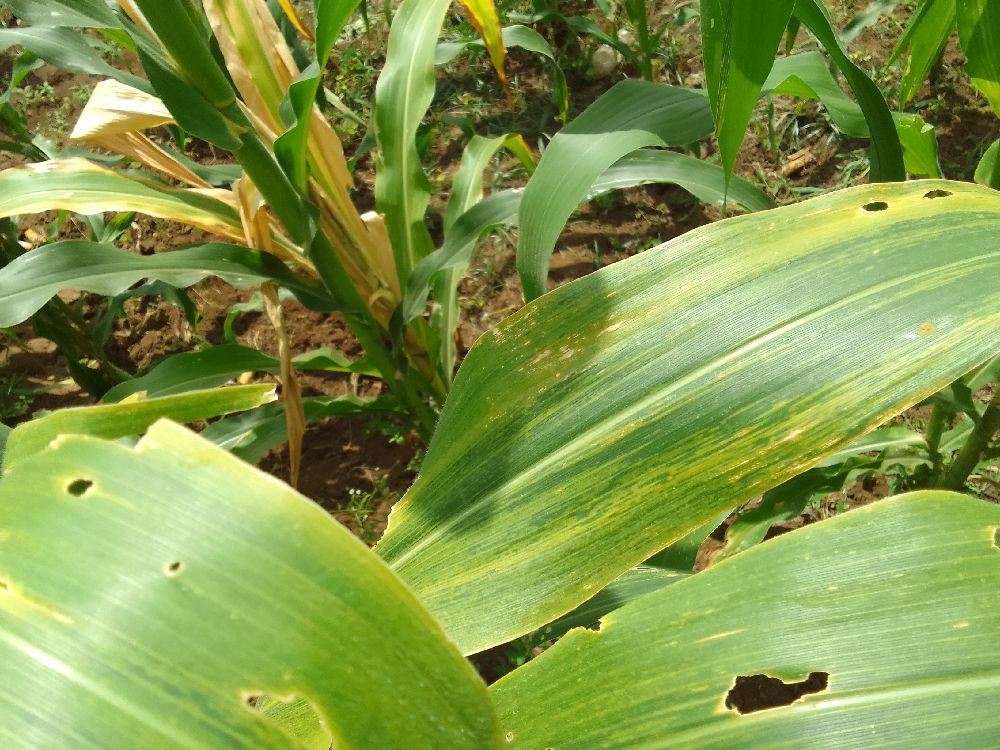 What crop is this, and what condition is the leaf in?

maize, maize lethal necrosis
